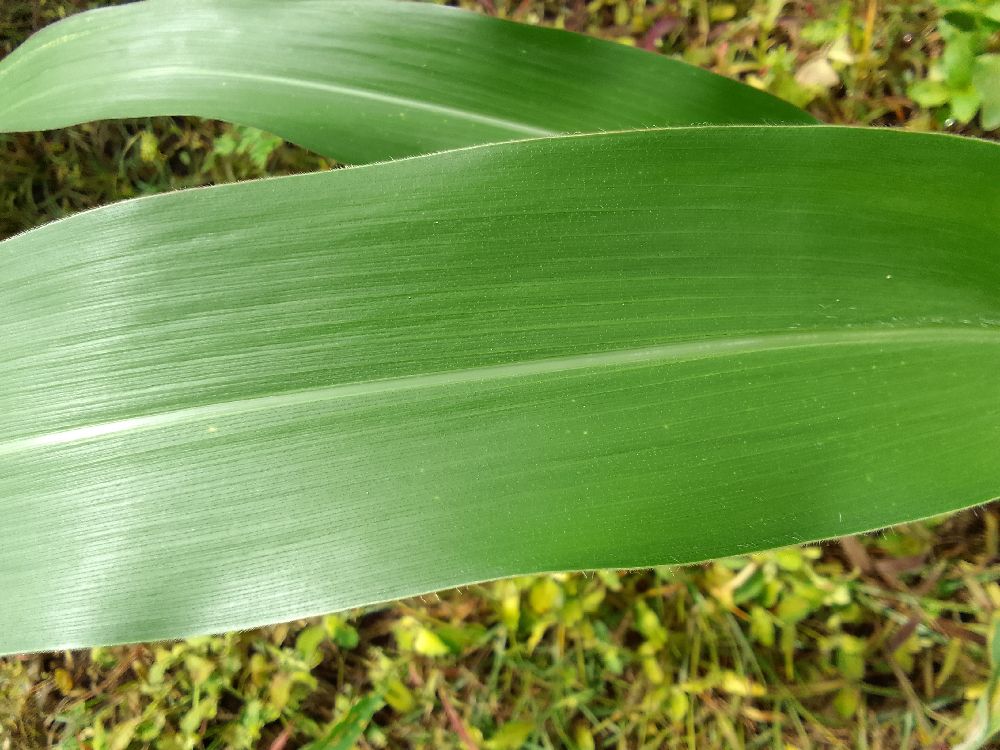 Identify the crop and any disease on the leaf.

maize, healthy
